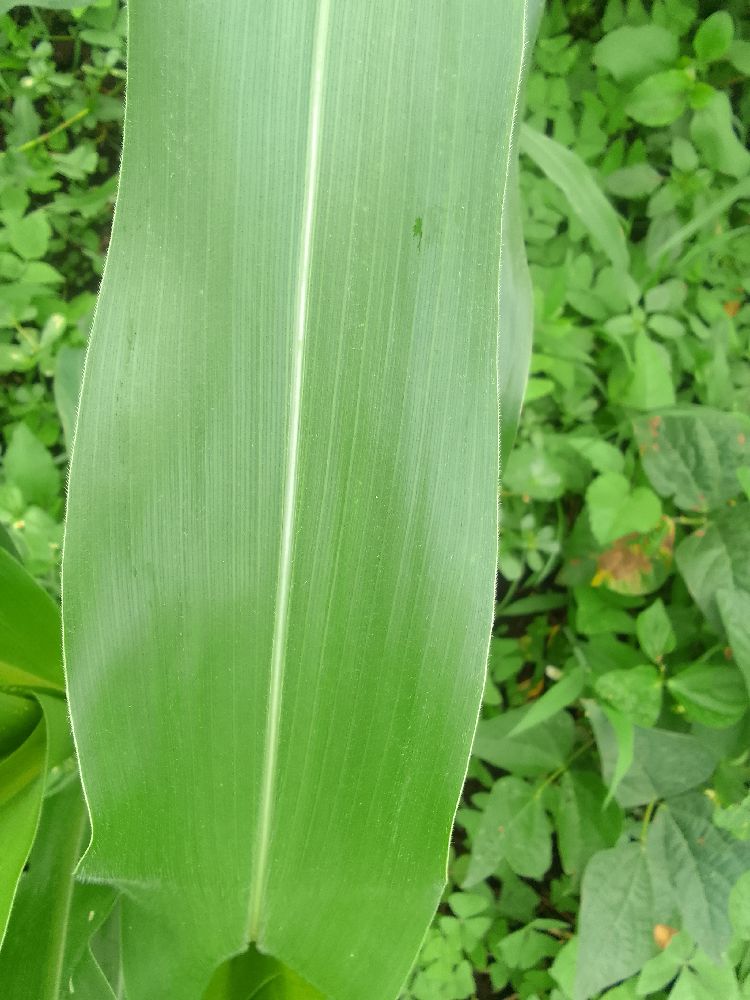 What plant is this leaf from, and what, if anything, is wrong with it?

maize, healthy
